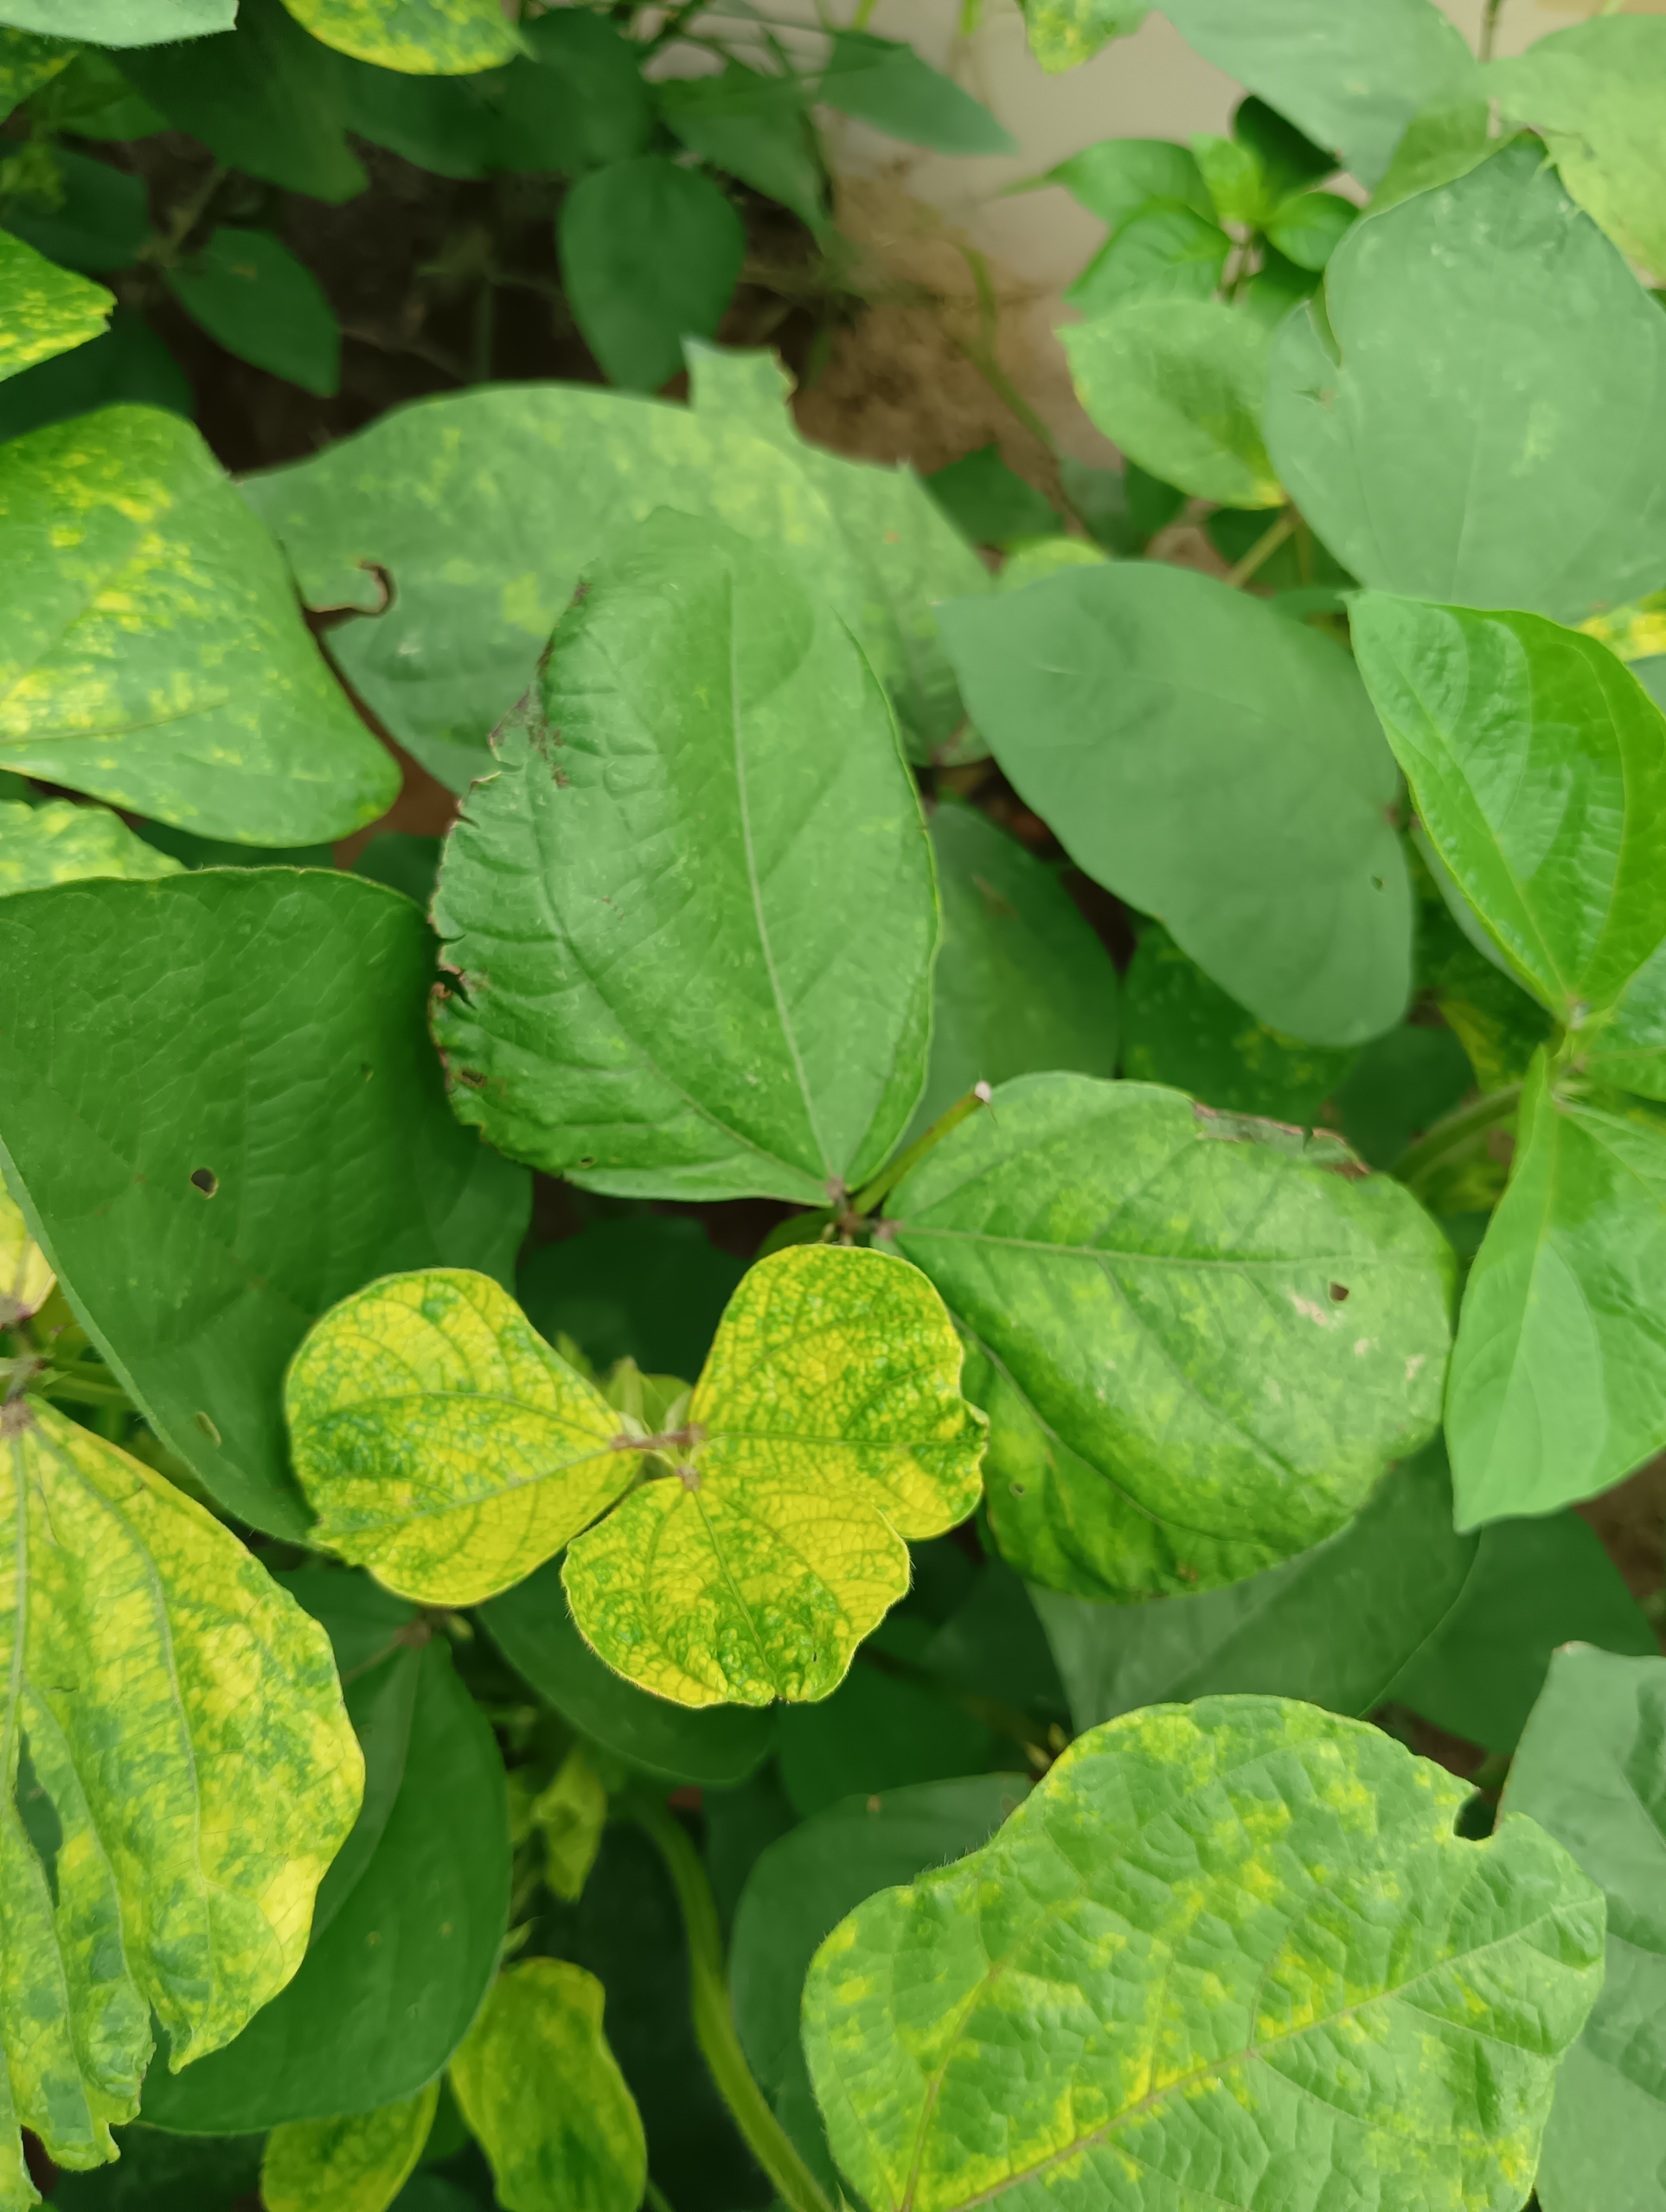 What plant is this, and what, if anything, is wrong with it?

mungbean, yellow mosaic
